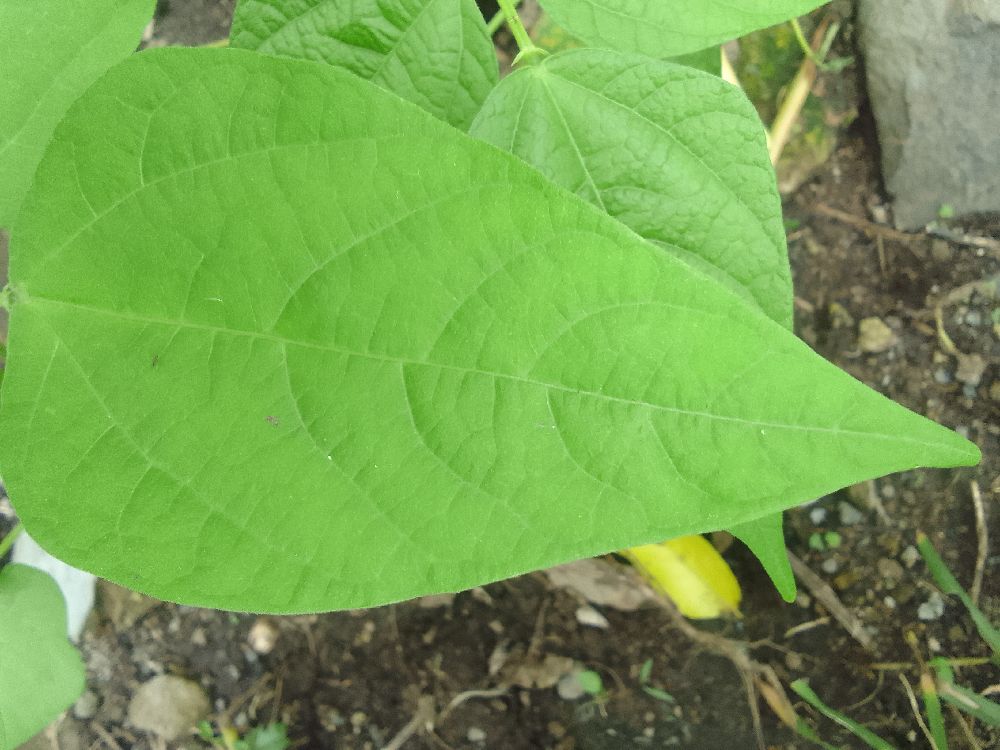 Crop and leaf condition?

common bean, healthy
